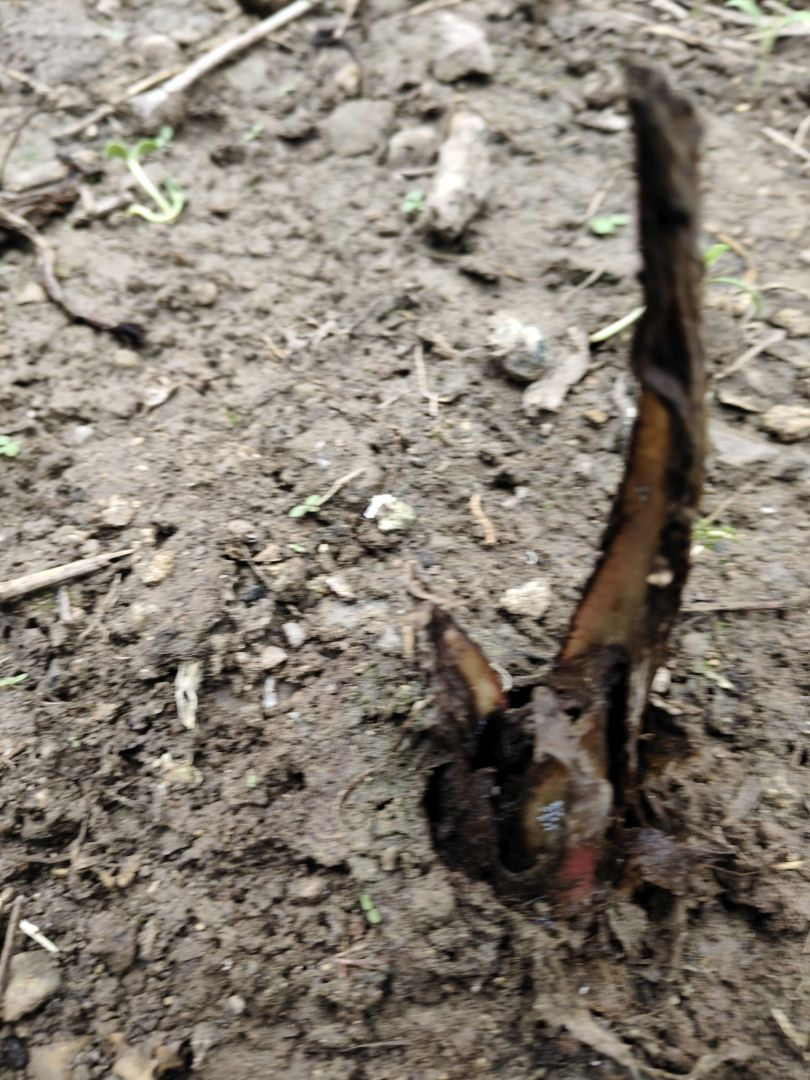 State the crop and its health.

taro, root rot
